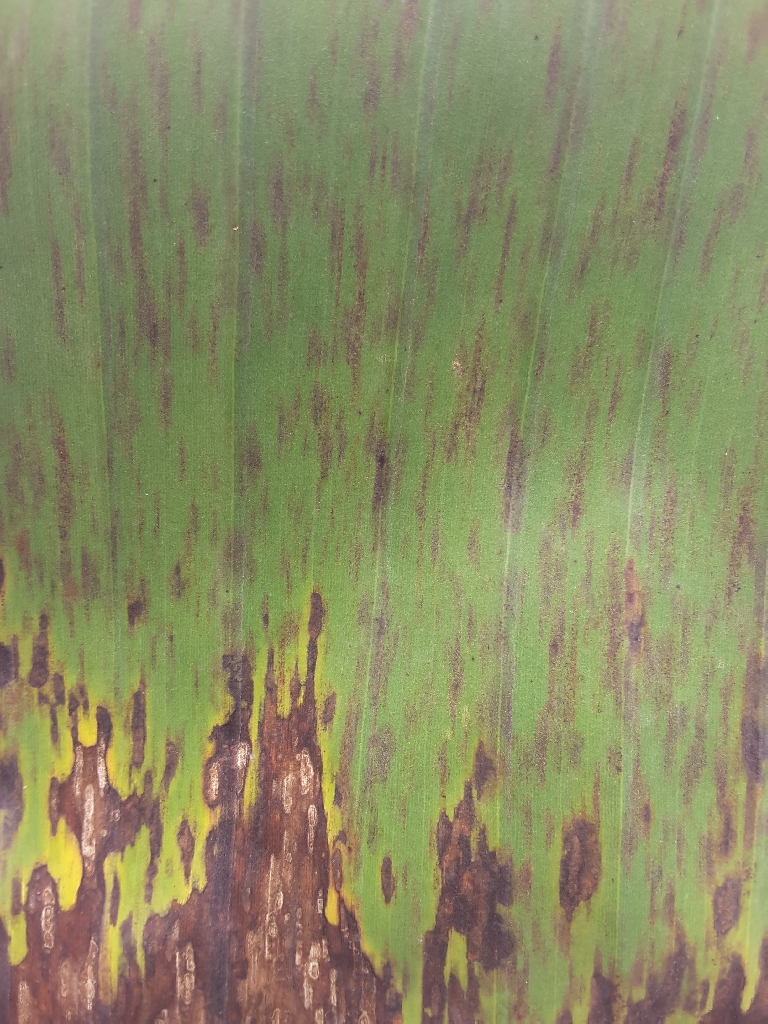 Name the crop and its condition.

banana, black sigatoka
